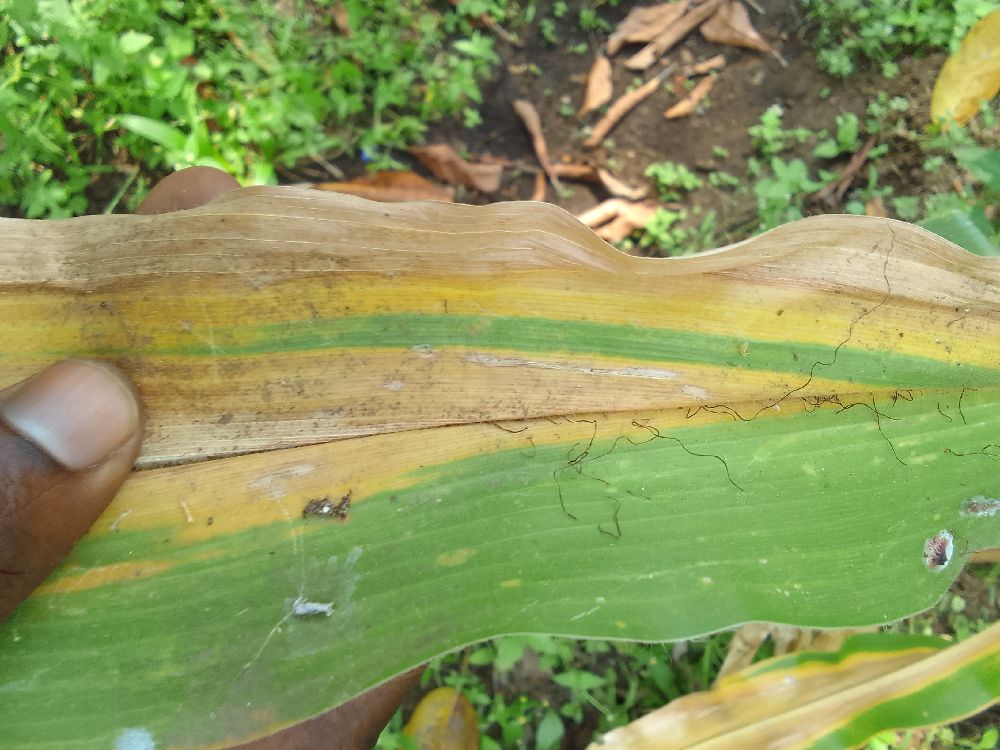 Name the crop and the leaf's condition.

maize, maize lethal necrosis
